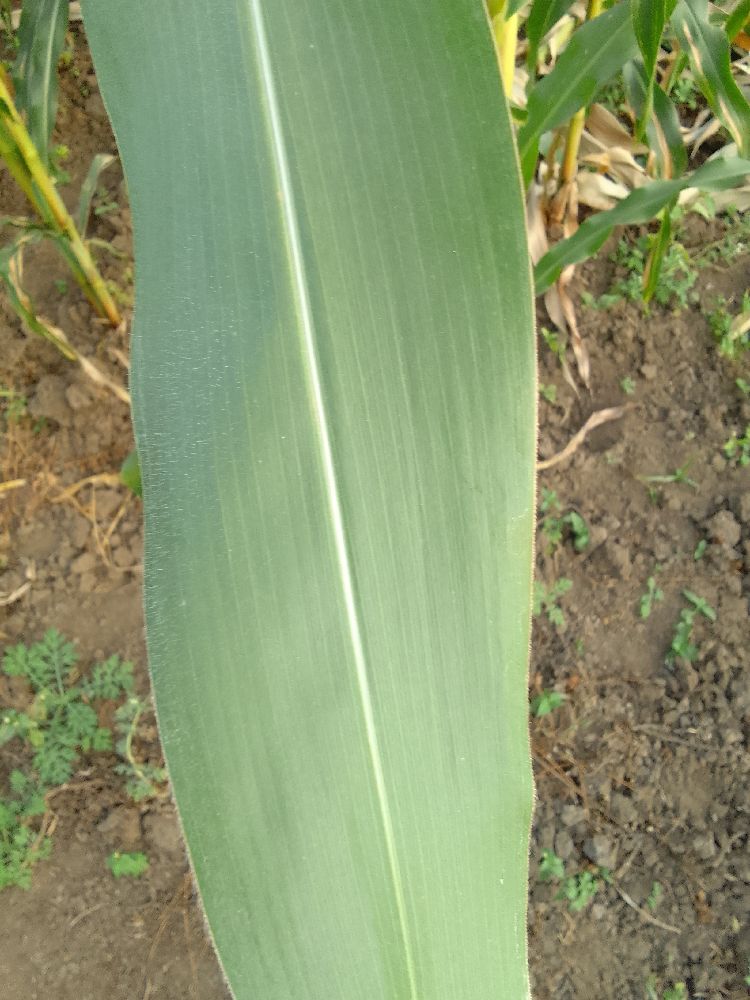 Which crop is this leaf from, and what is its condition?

maize, healthy
